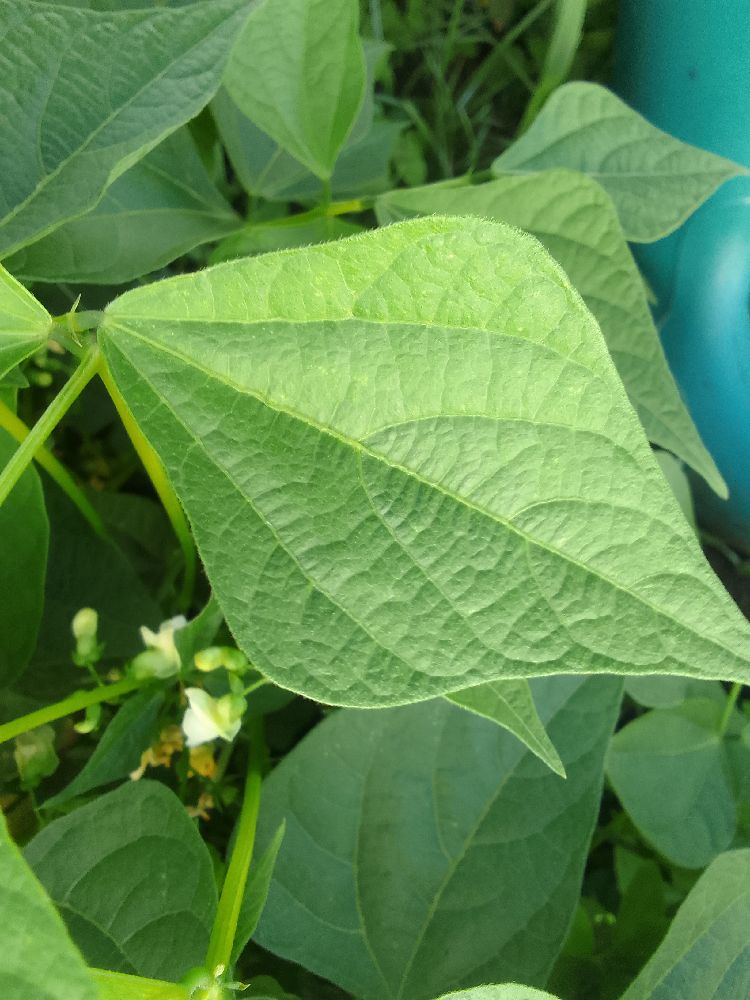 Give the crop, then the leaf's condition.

common bean, healthy
